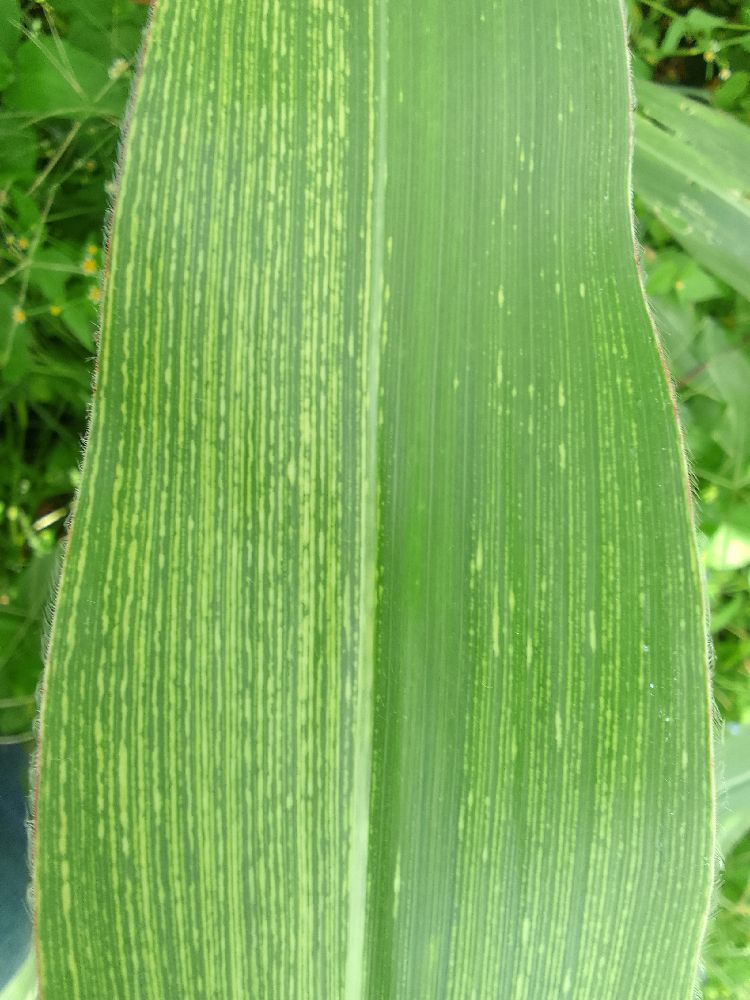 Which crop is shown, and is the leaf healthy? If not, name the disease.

maize, maize streak virus
